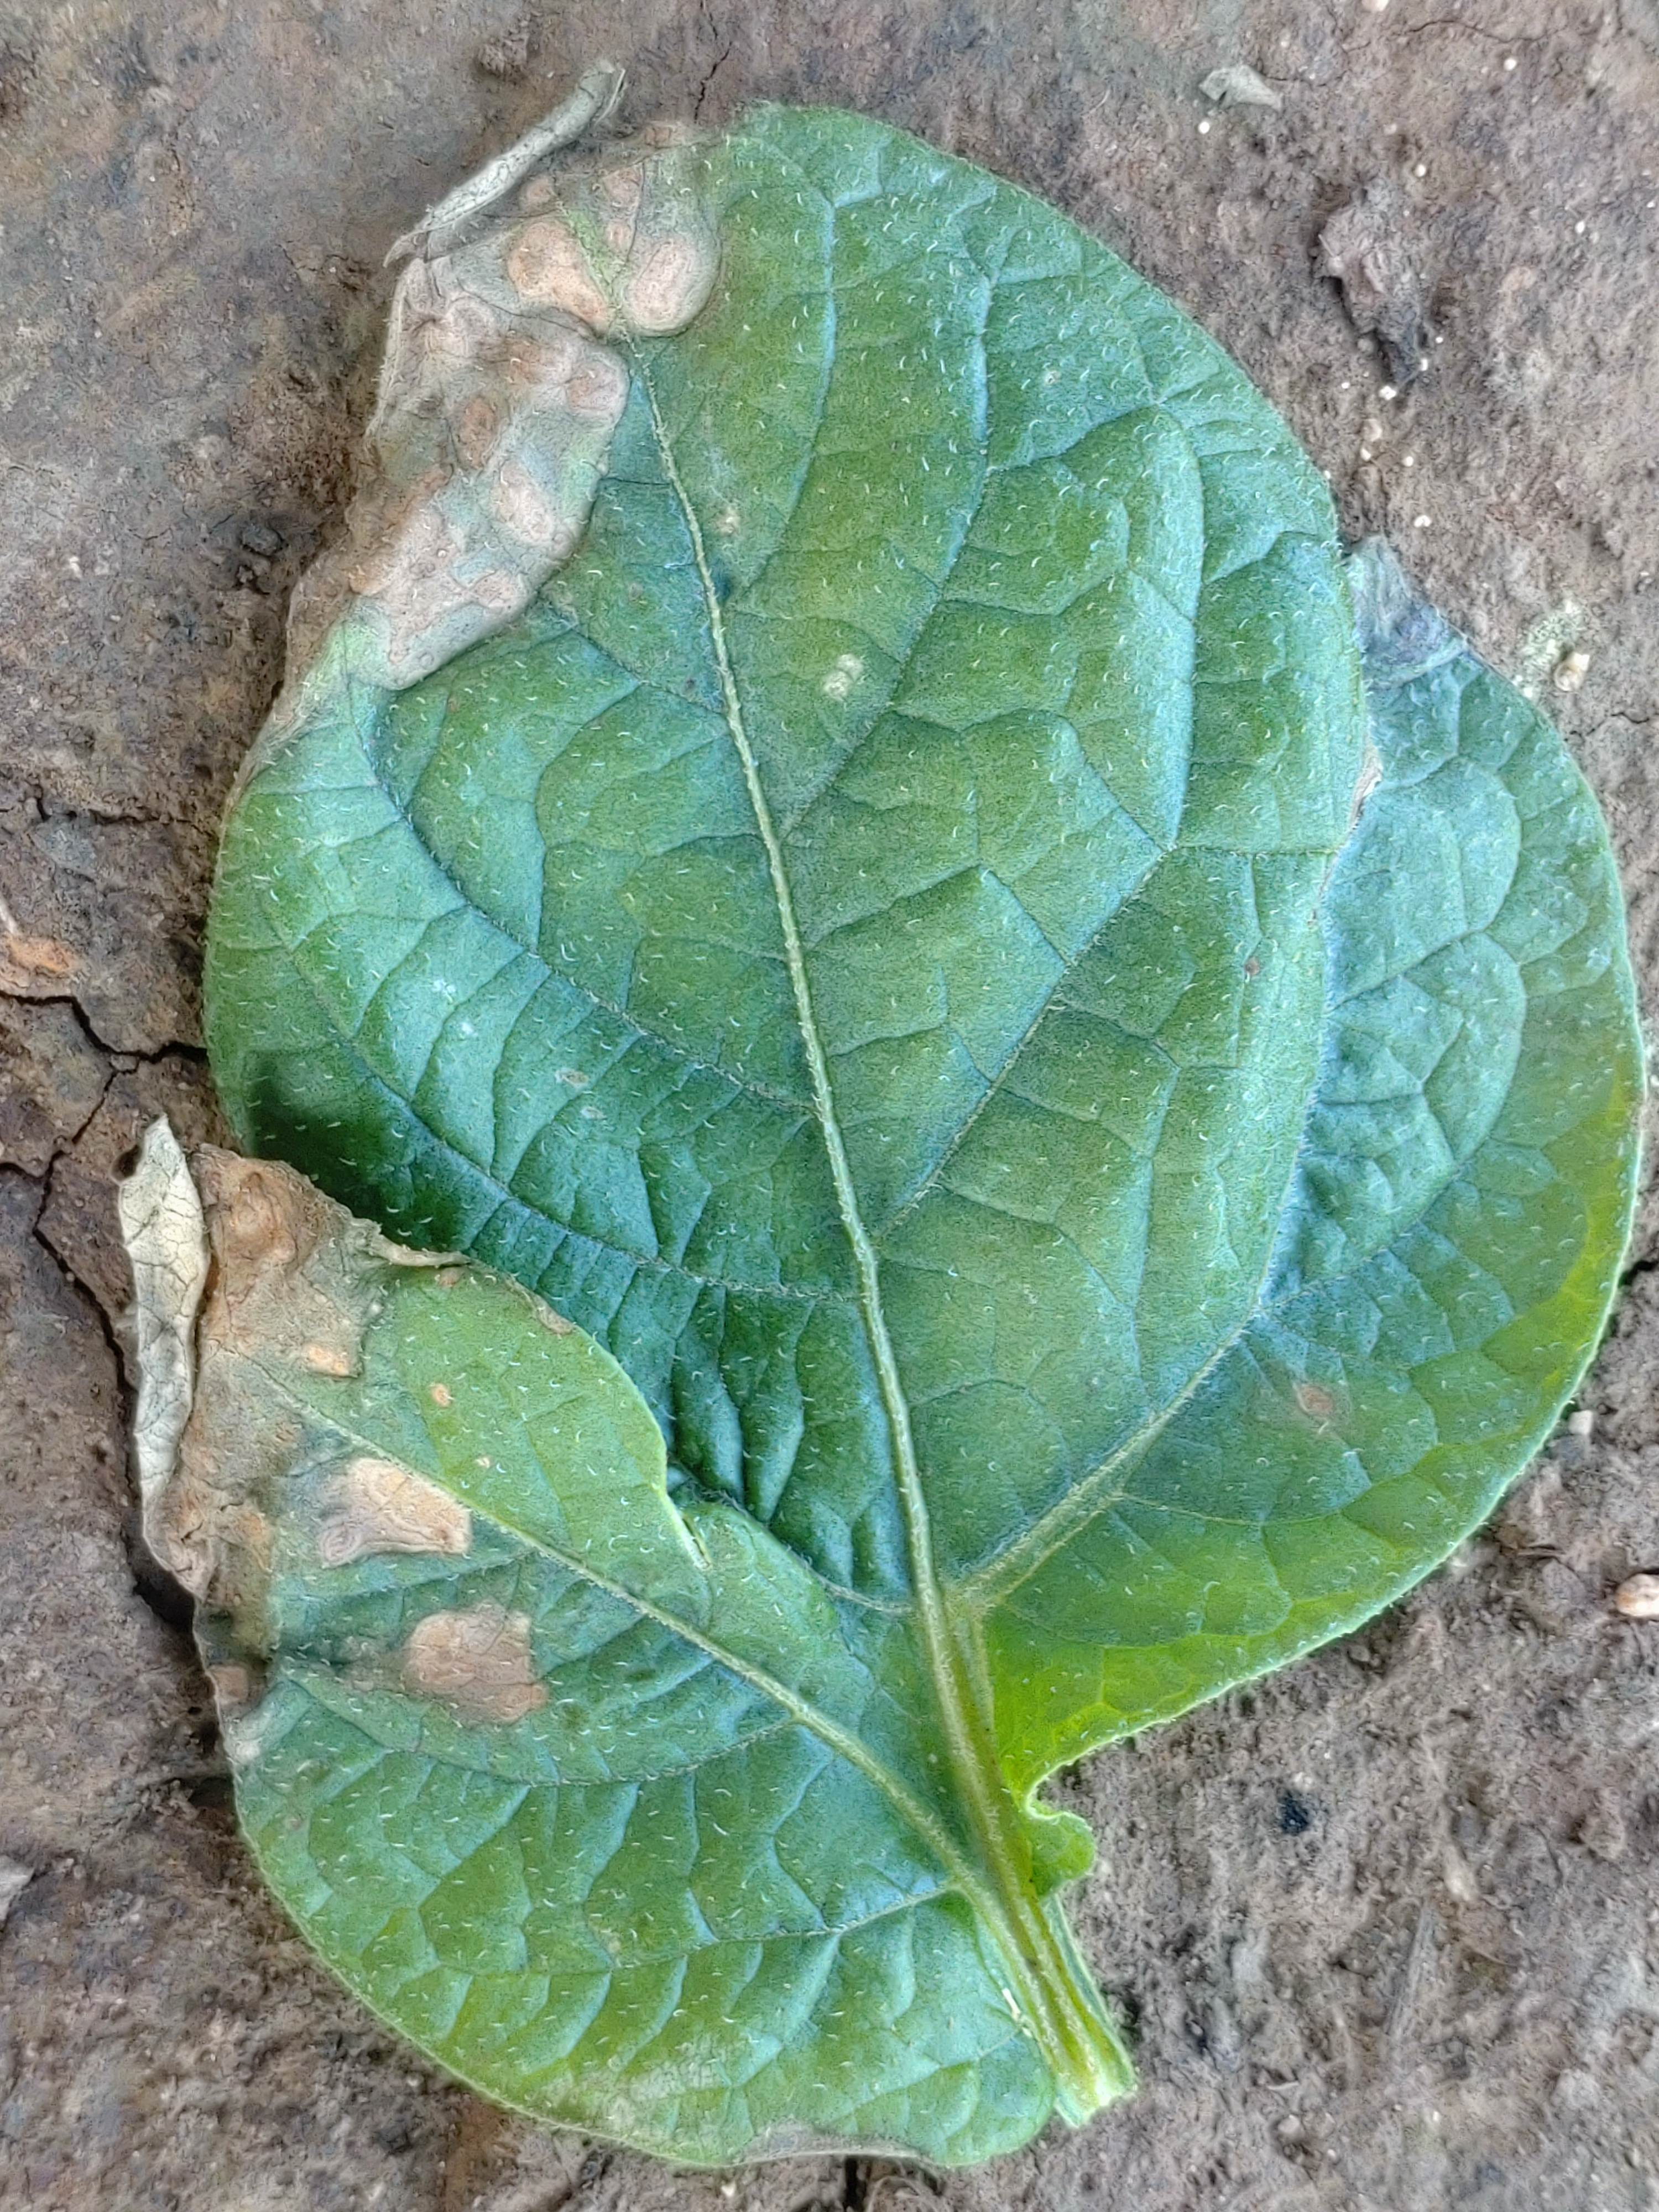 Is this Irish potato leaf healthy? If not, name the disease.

early blight
